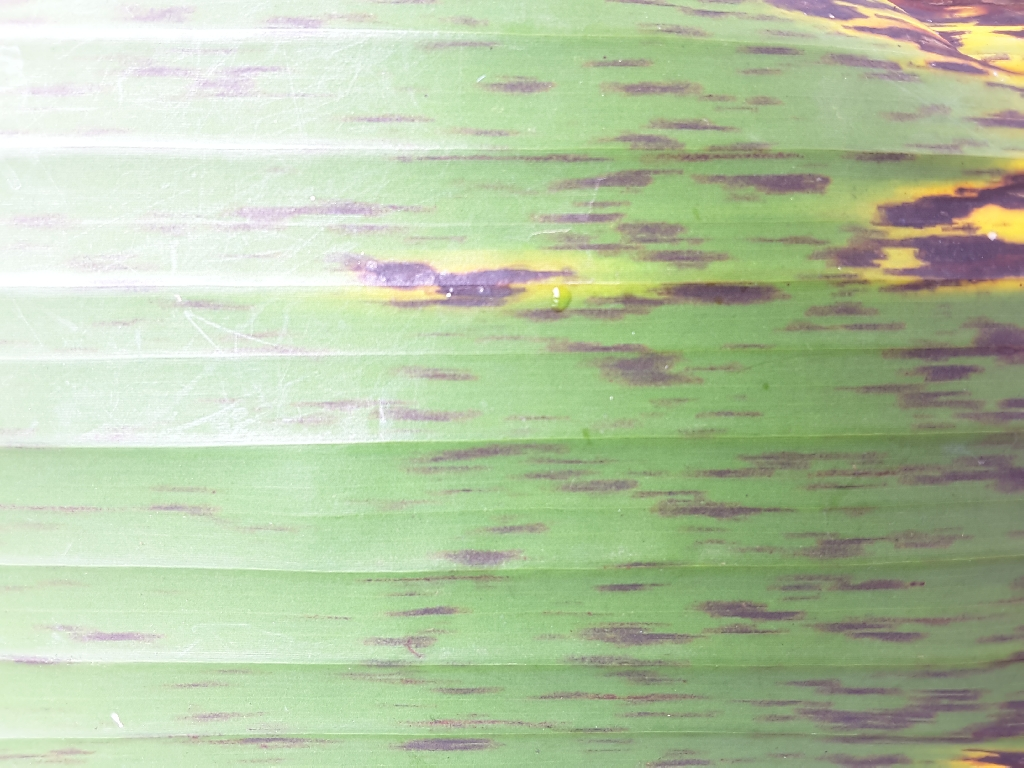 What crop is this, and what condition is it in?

banana, black sigatoka
